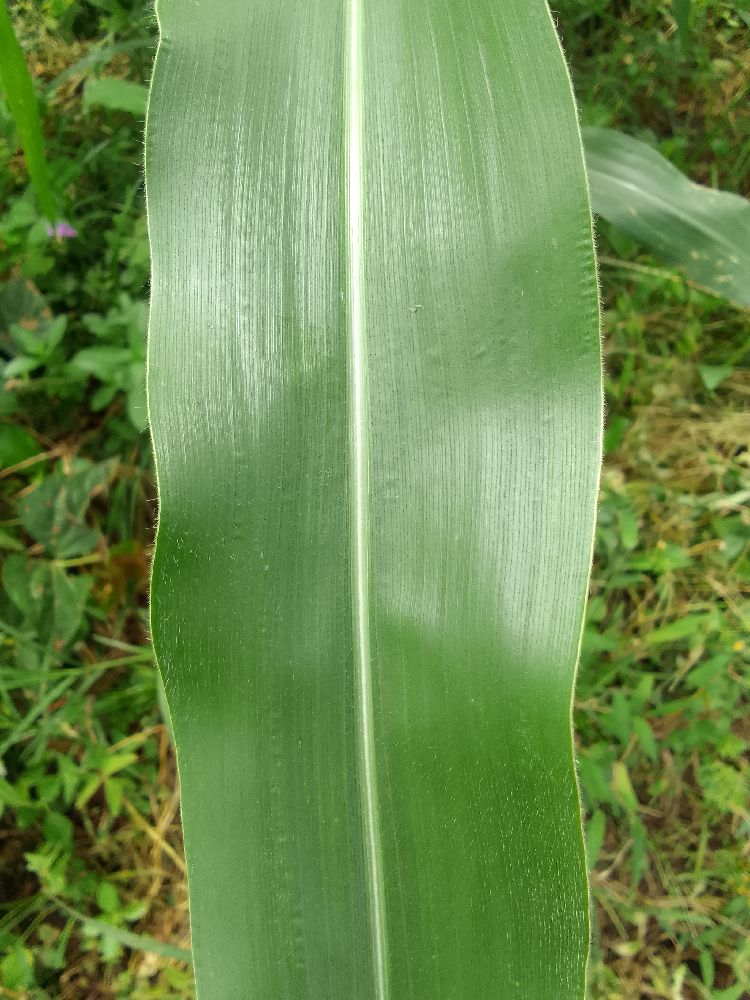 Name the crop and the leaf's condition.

maize, healthy
